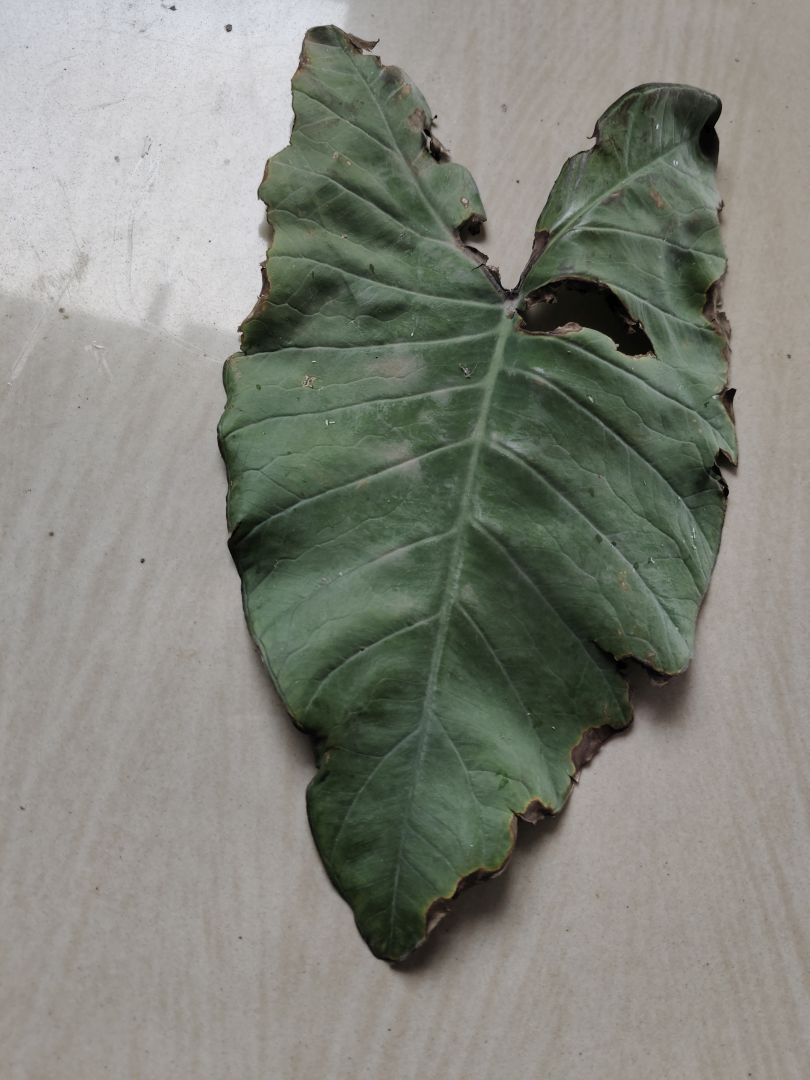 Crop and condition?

taro, leaf blight
